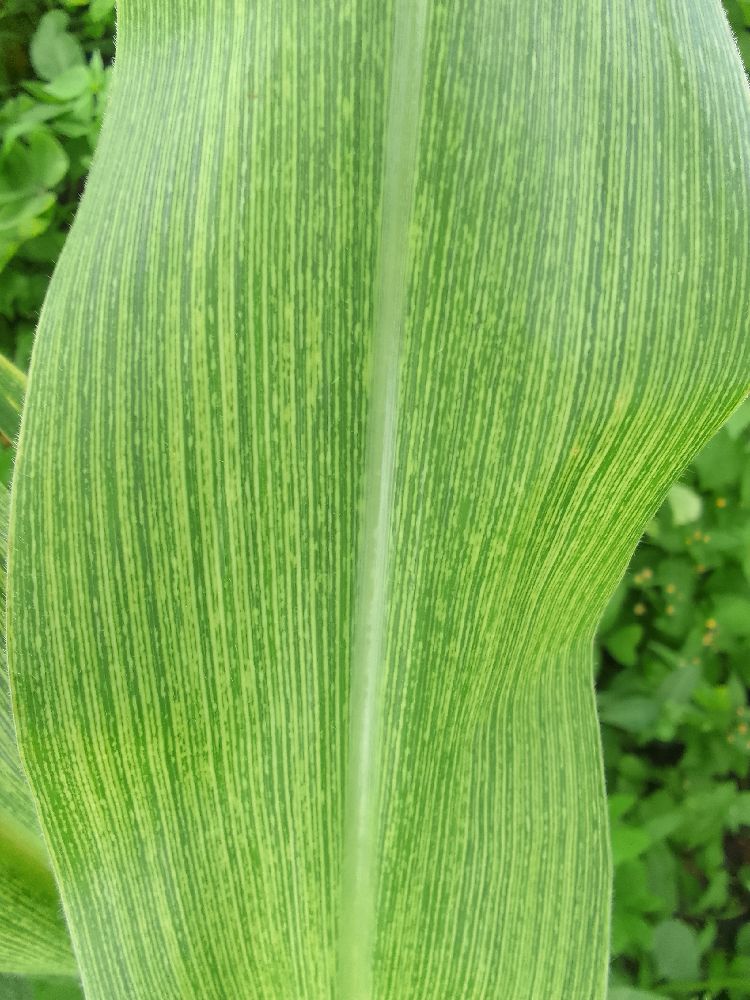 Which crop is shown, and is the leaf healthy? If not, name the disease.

maize, maize streak virus
